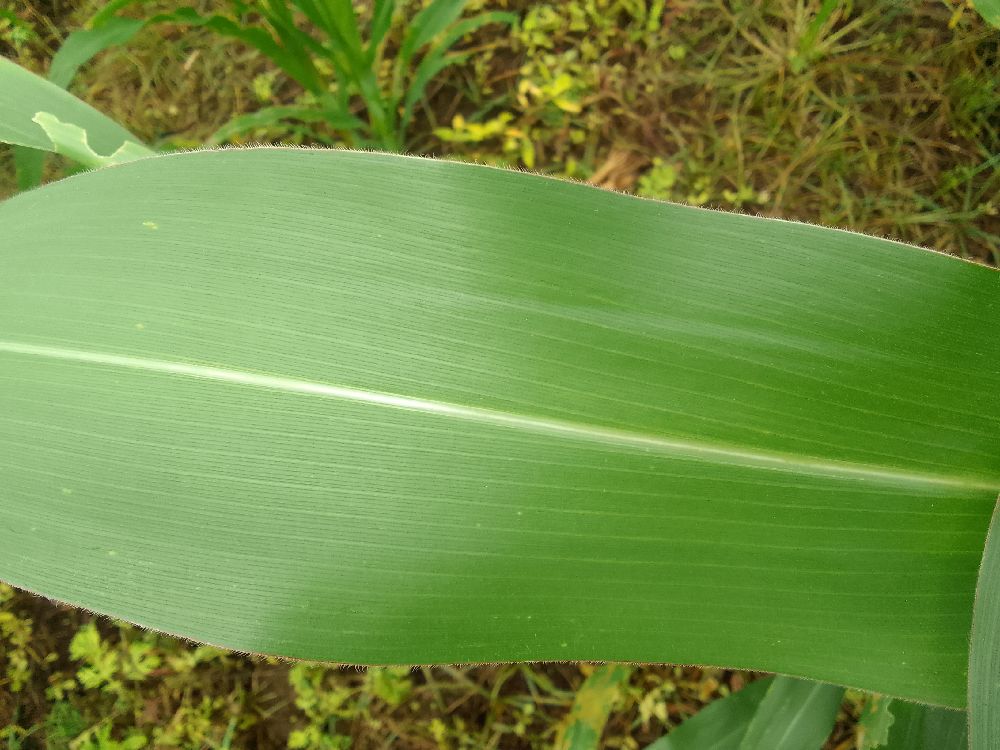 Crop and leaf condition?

maize, healthy
